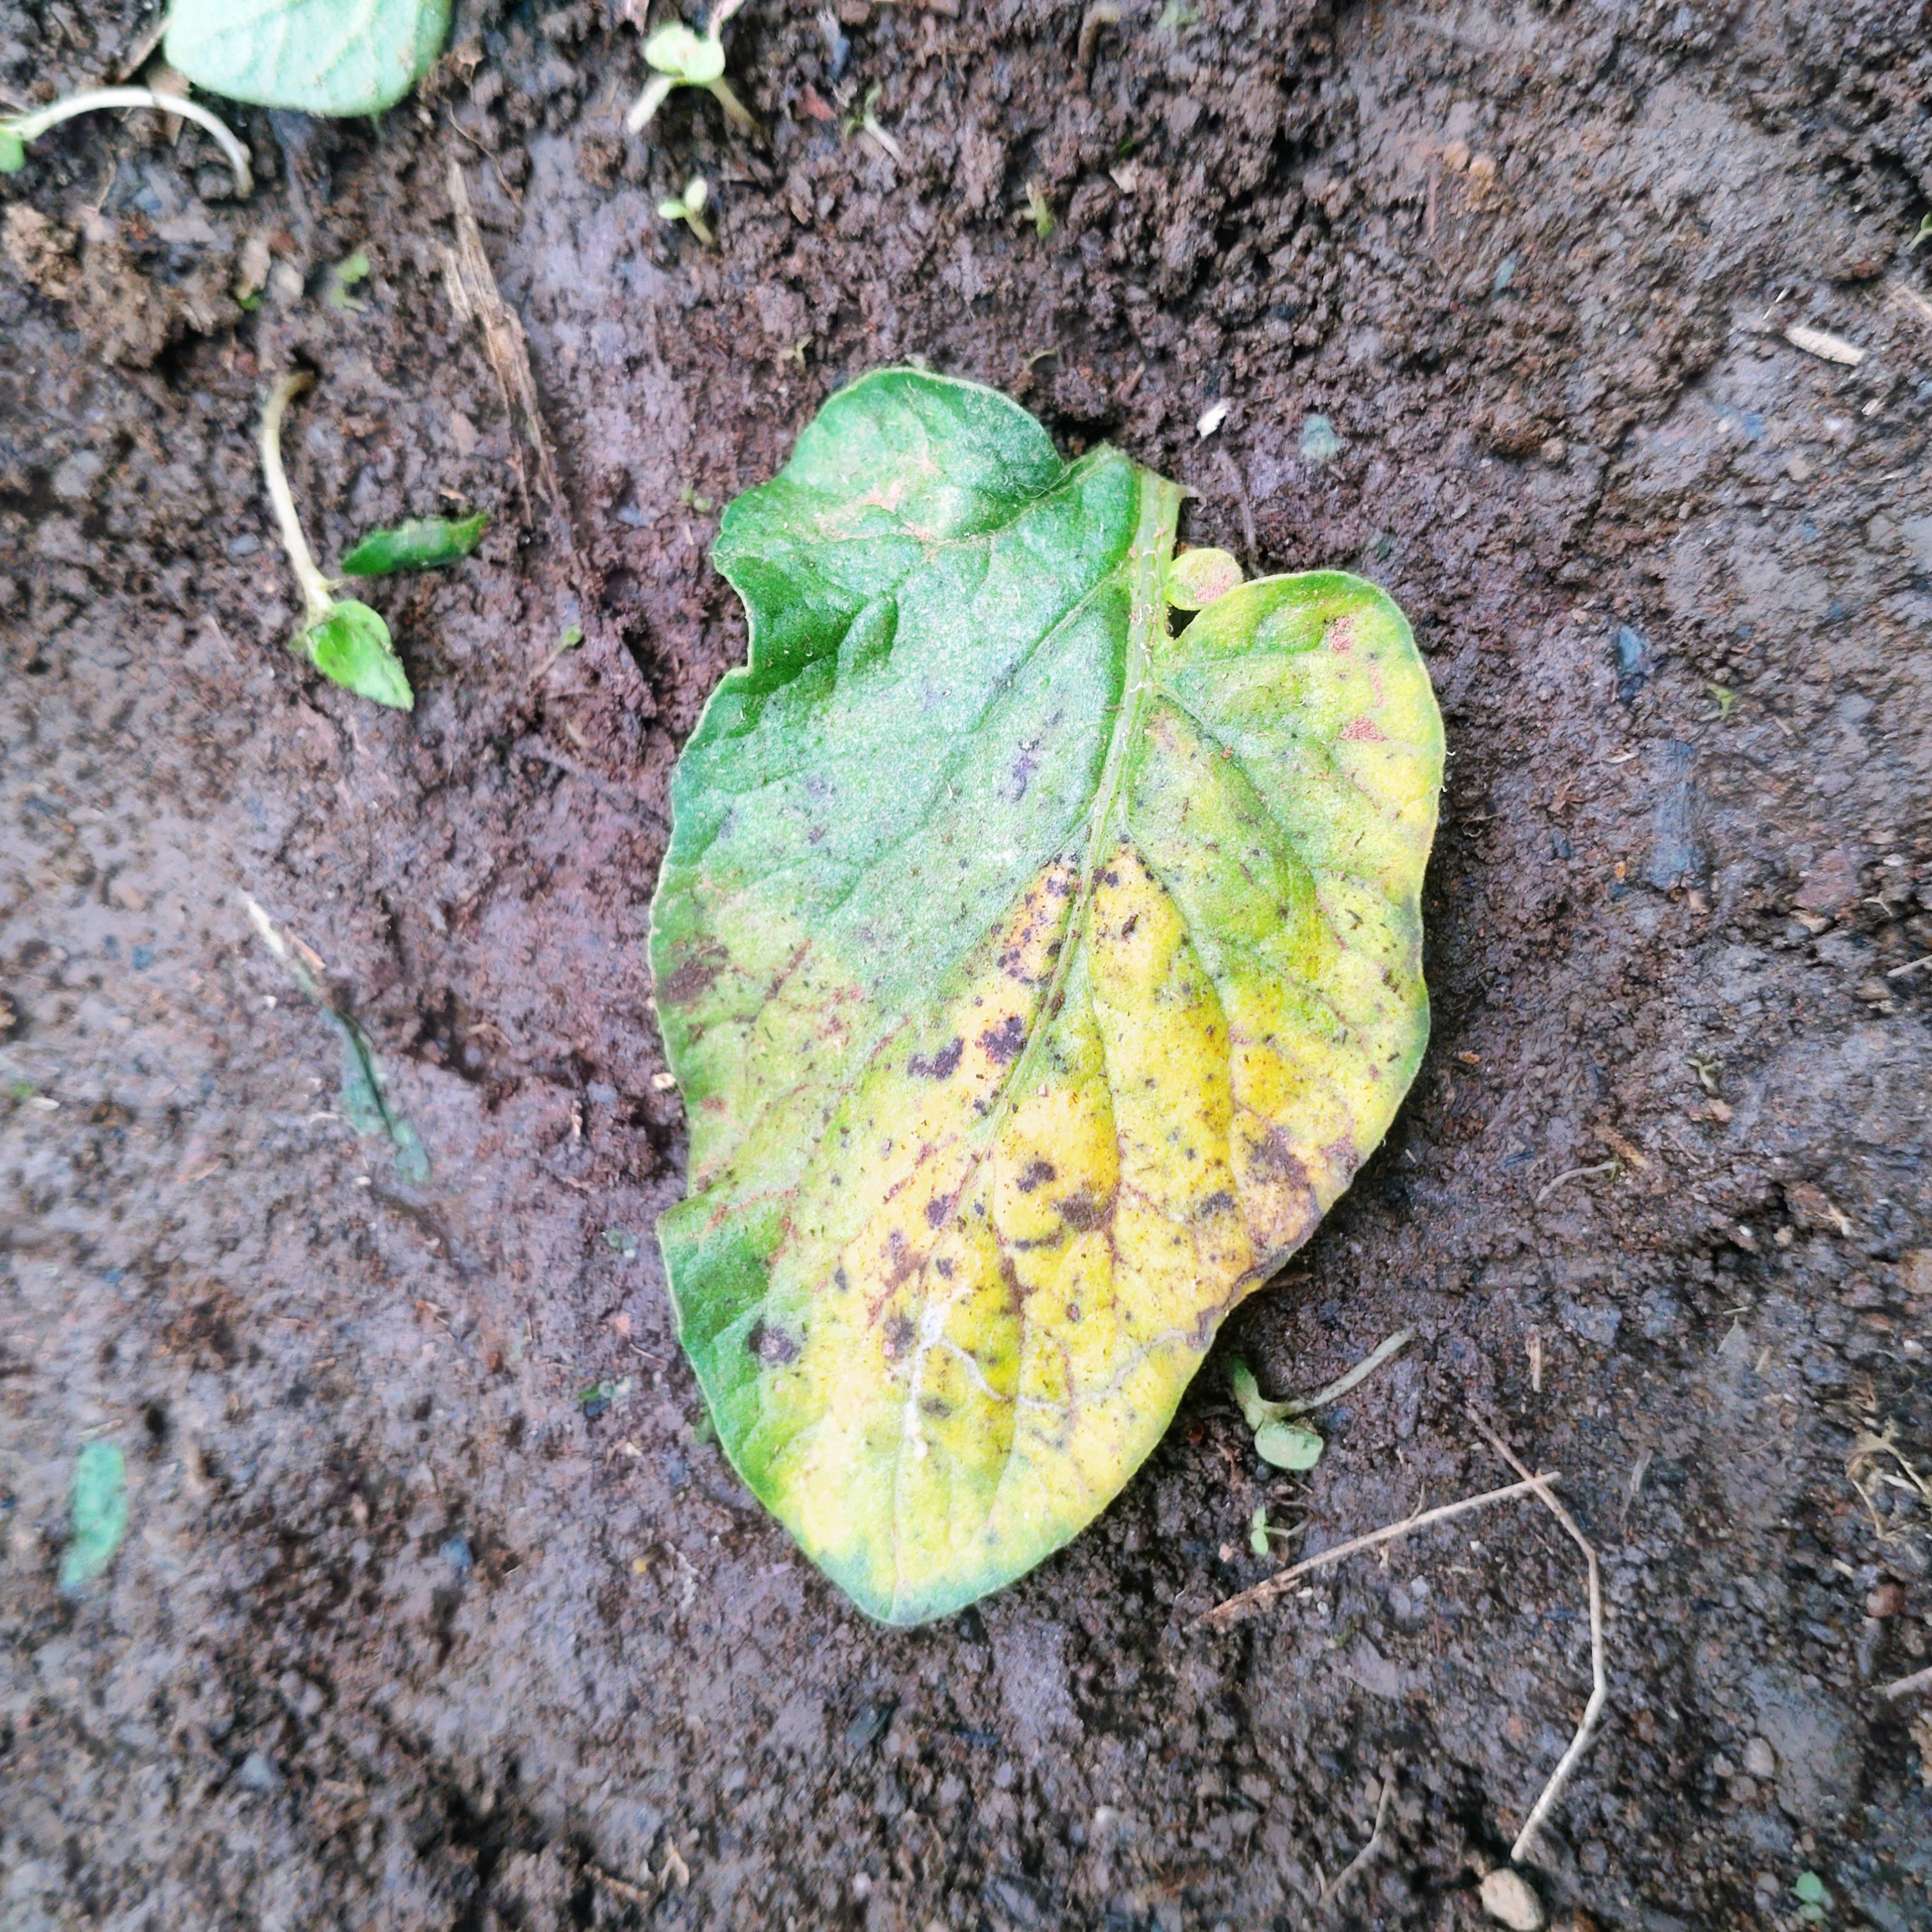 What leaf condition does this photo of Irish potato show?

late blight
